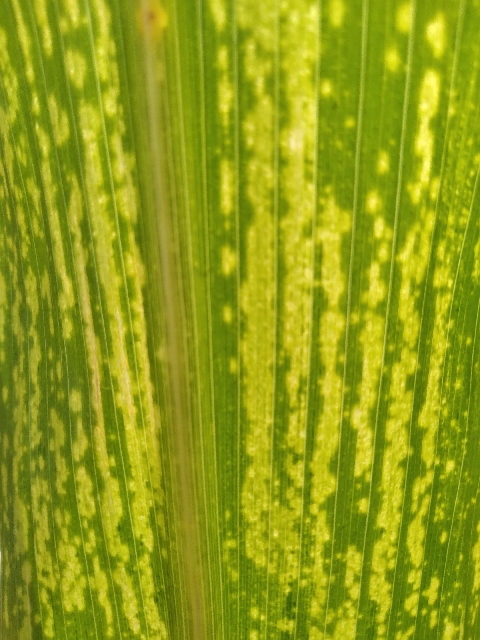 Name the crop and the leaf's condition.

maize, maize lethal necrosis
